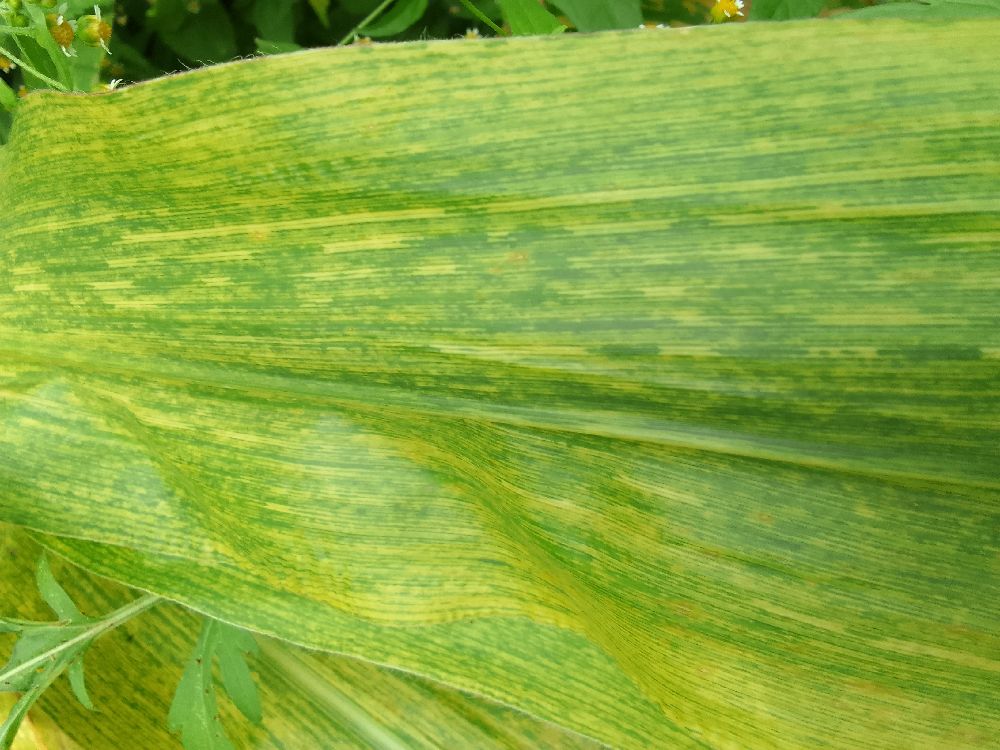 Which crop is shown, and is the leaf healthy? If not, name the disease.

maize, maize lethal necrosis
